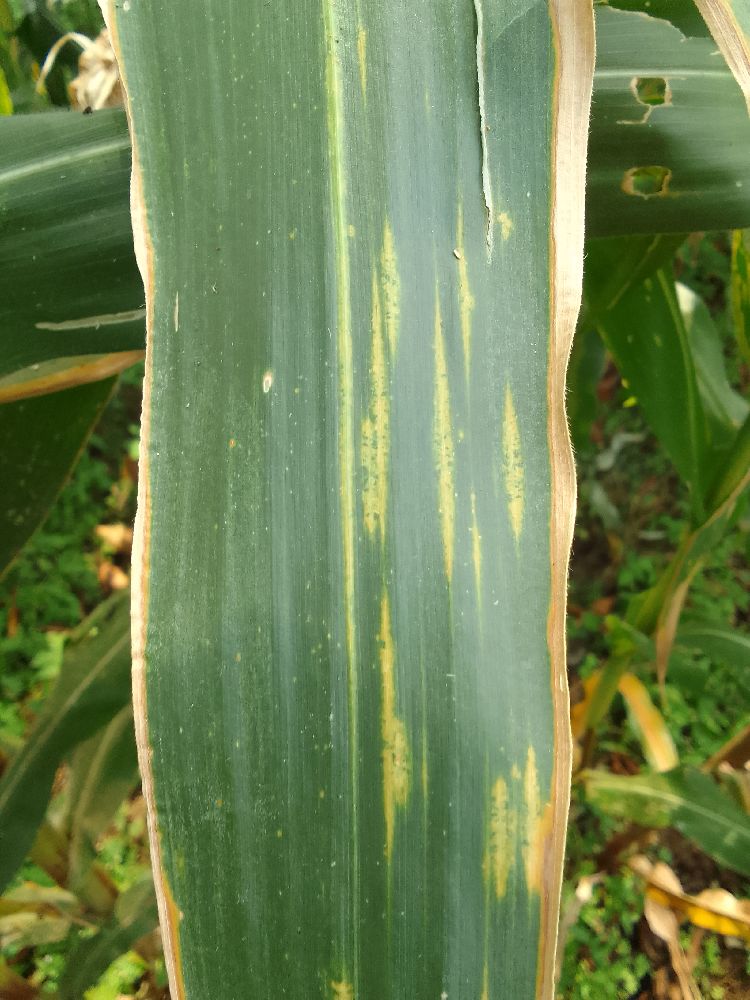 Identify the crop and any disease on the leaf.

maize, maize lethal necrosis
